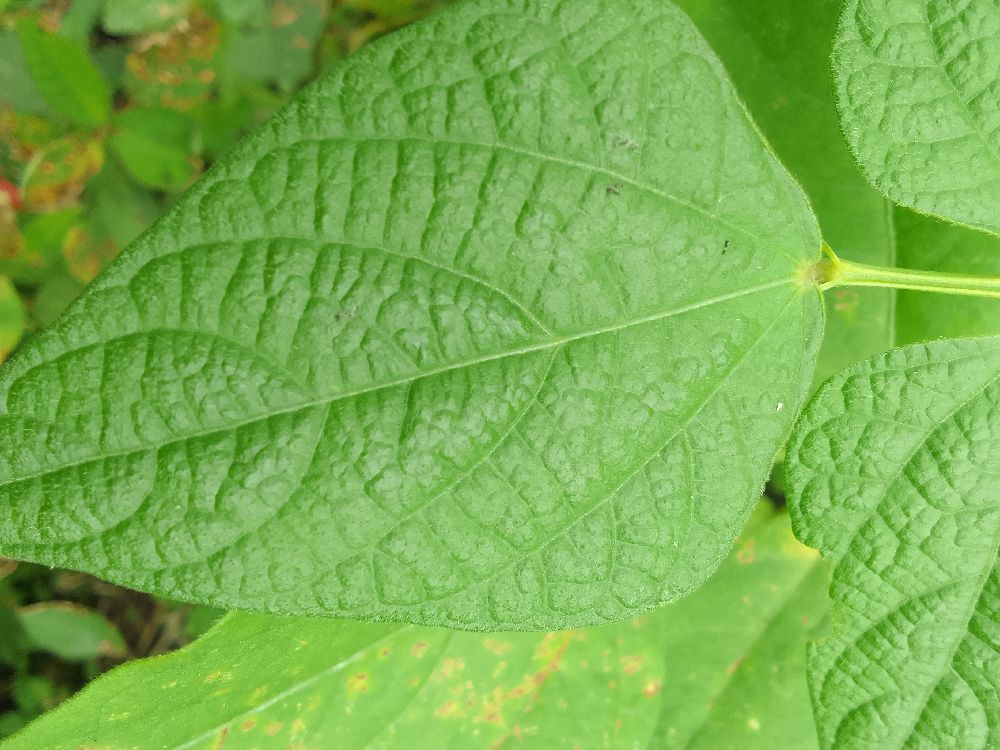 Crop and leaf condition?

common bean, healthy
